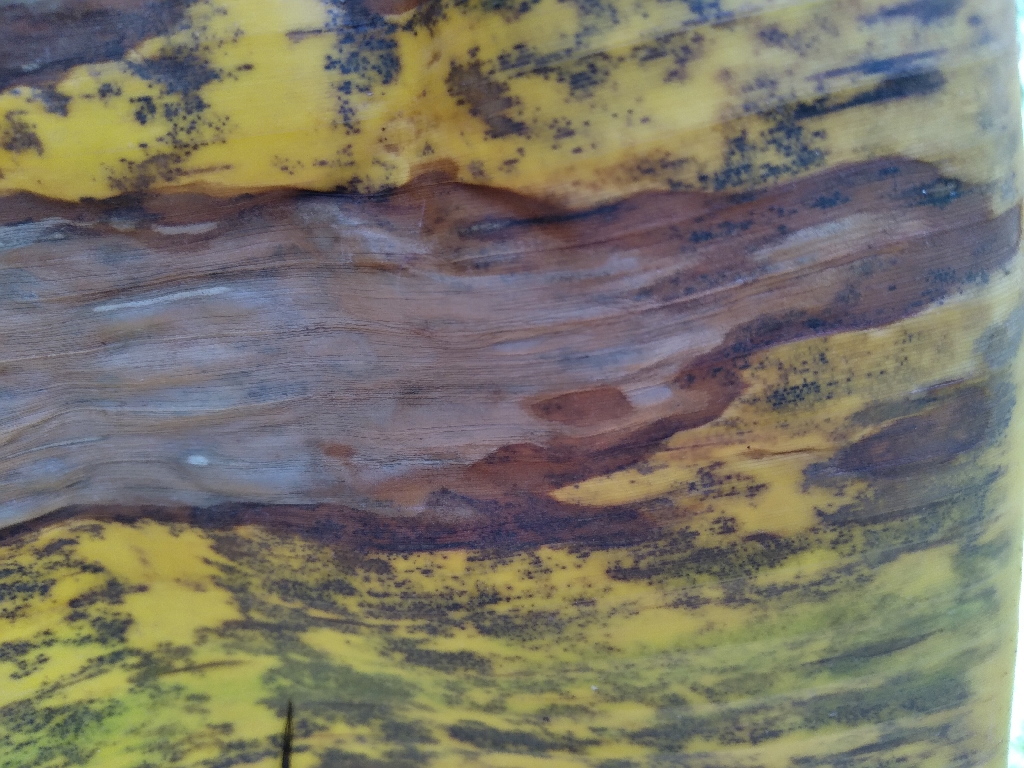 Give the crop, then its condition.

banana, black sigatoka
